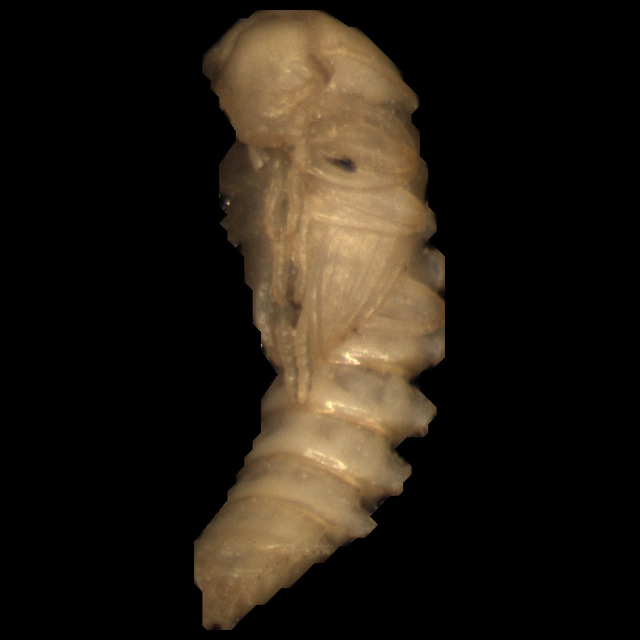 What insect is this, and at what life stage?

mealworm pupa
